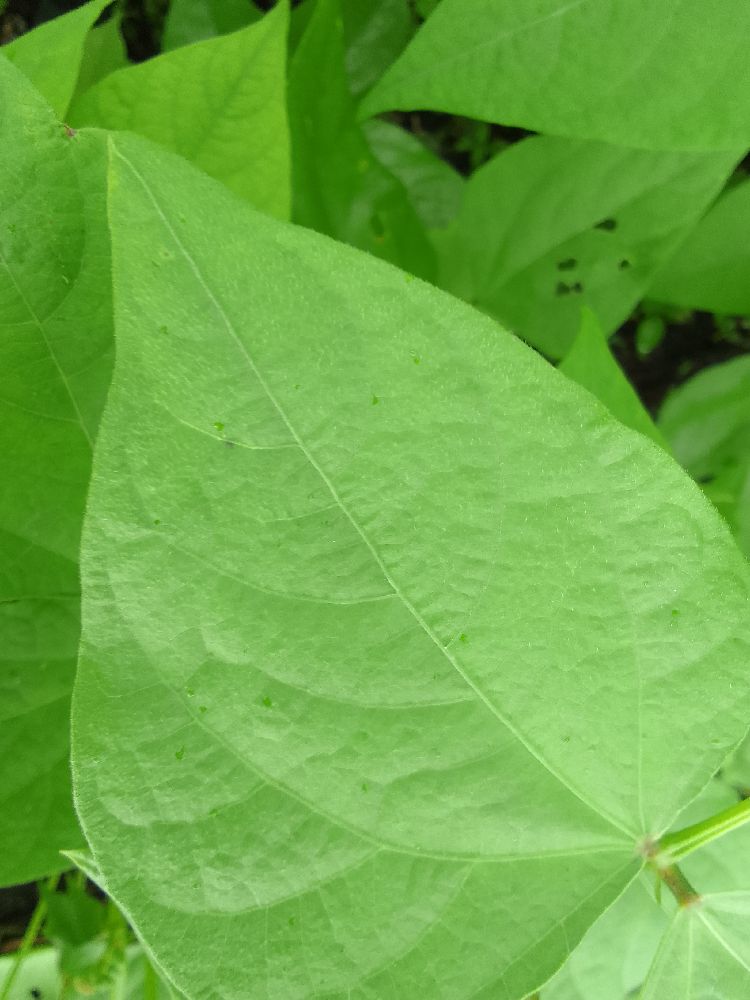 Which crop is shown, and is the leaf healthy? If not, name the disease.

common bean, healthy
